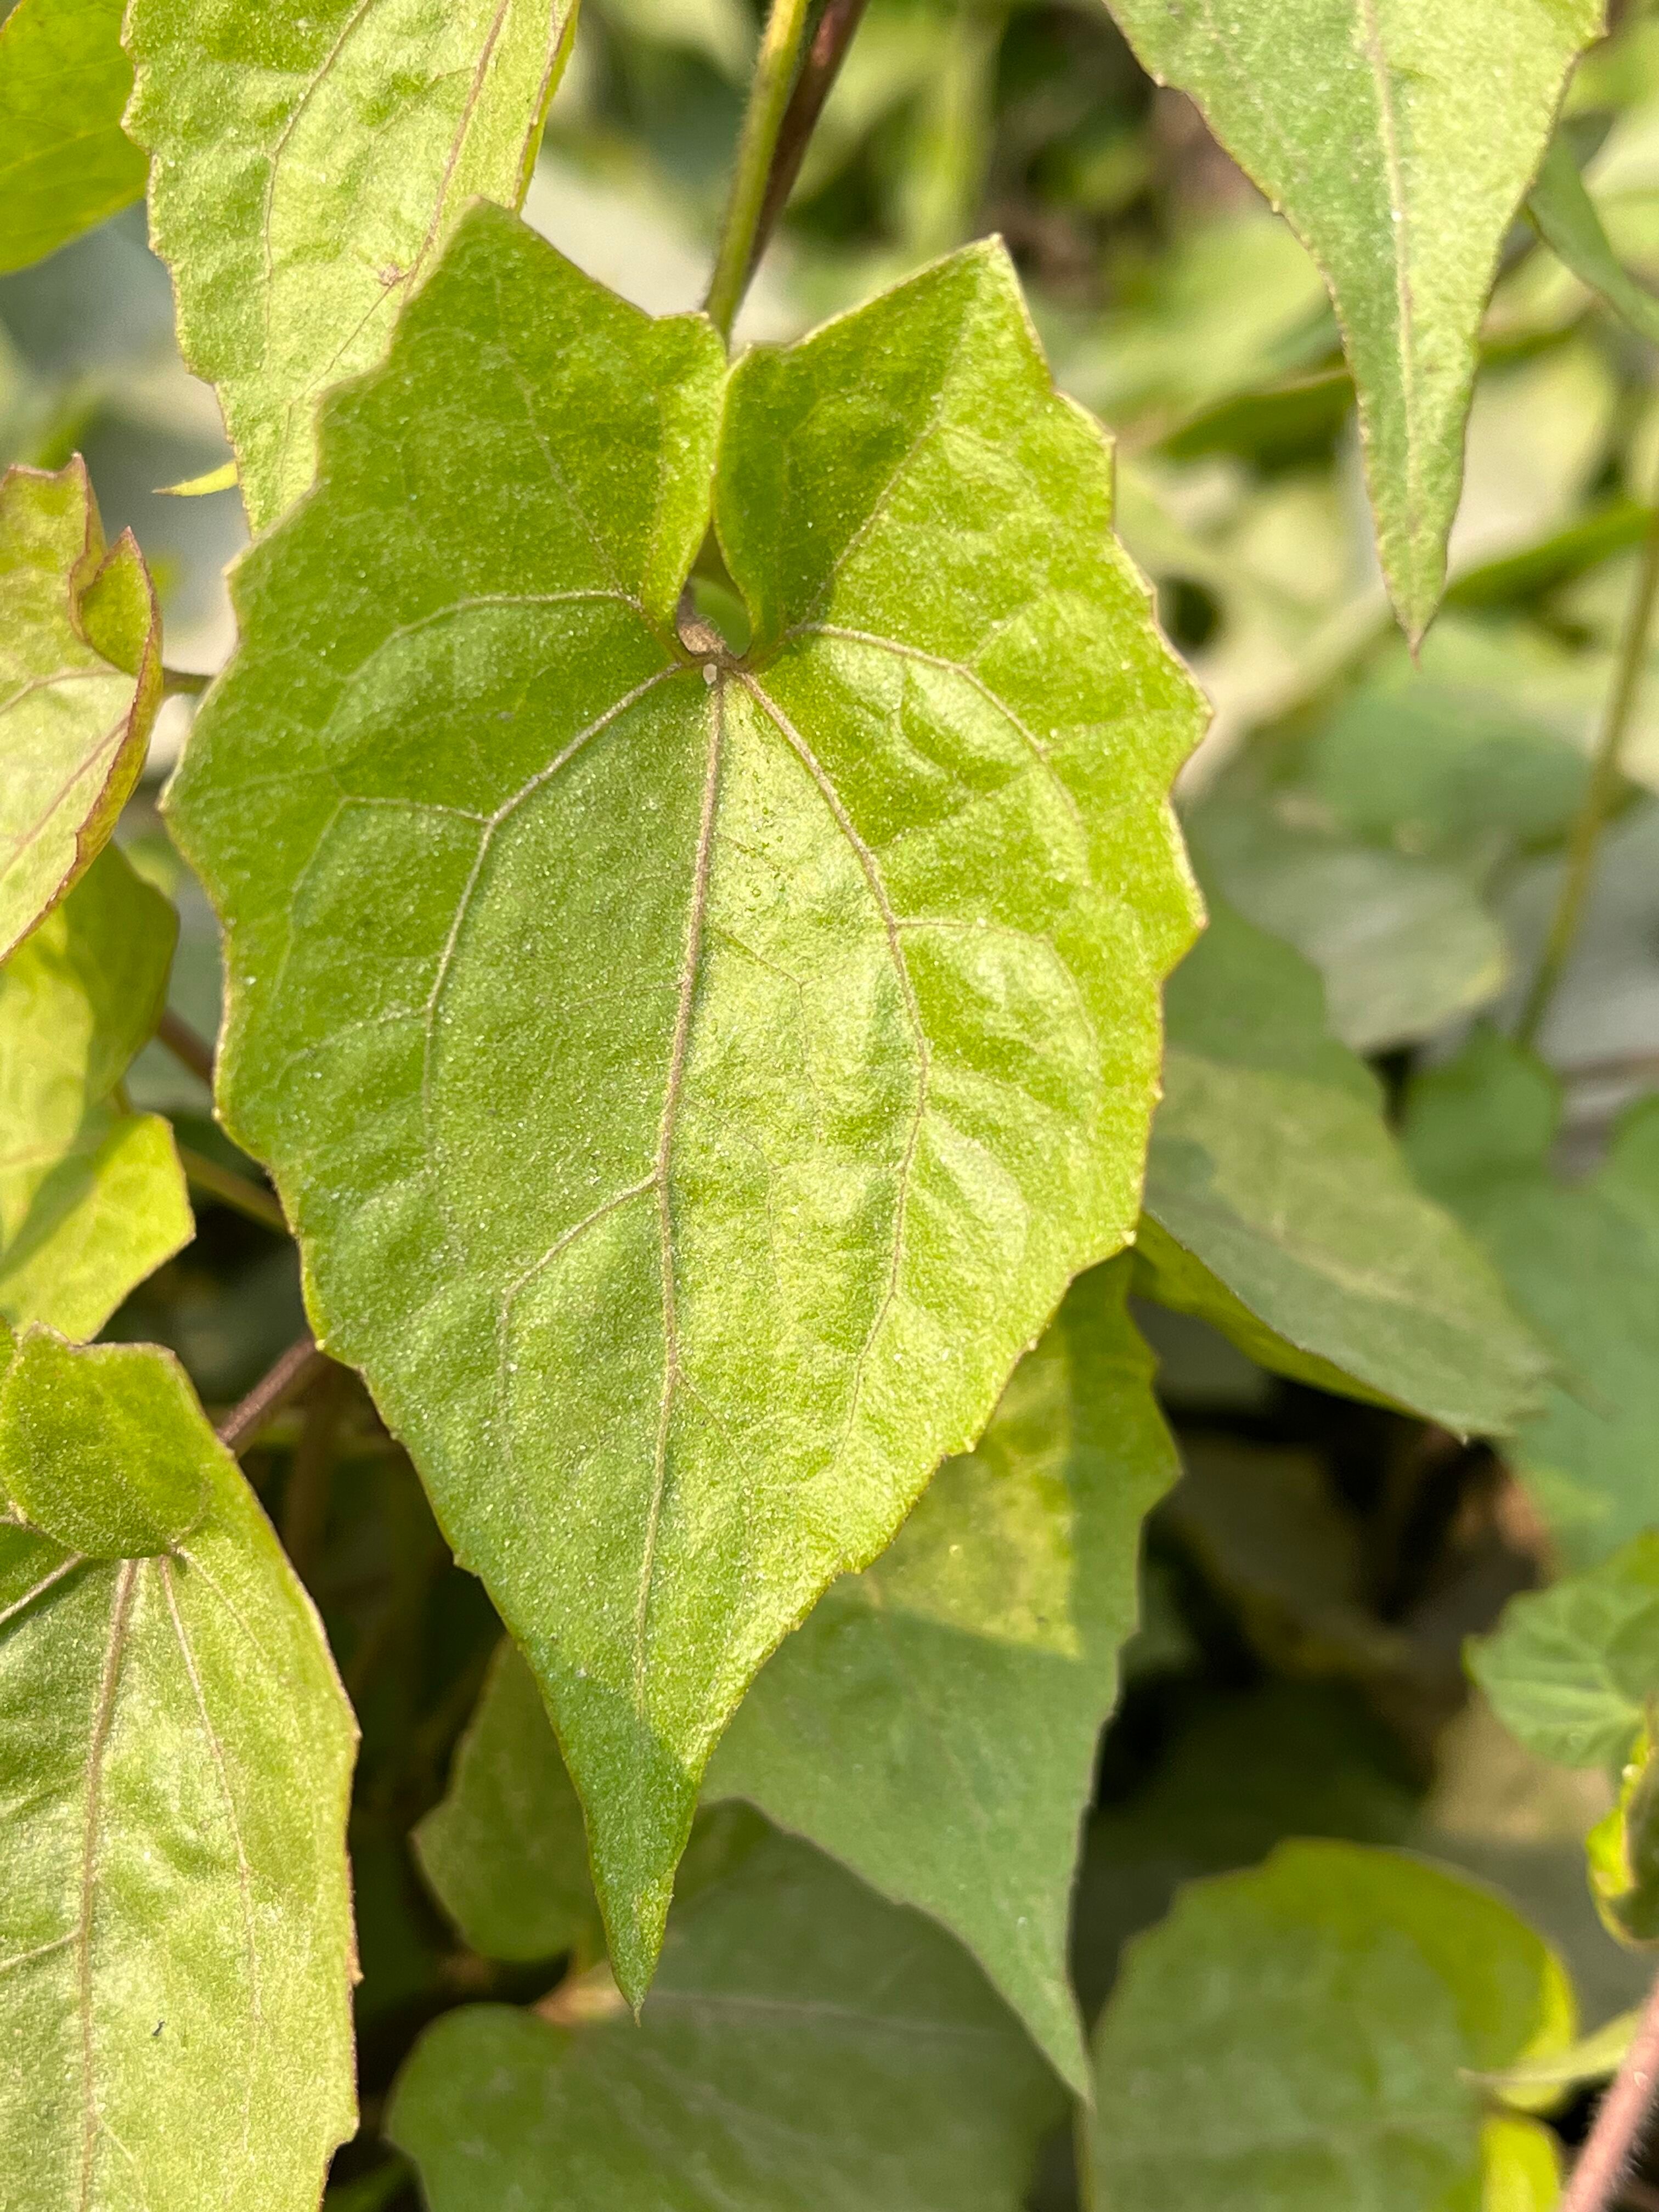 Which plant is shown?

bitter vine
